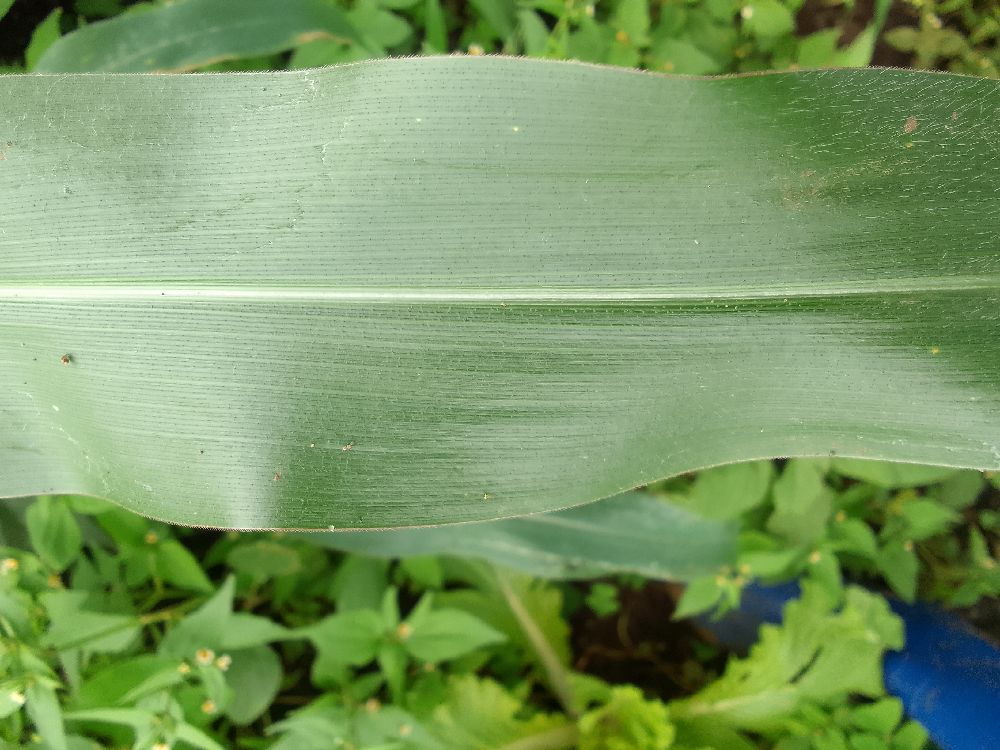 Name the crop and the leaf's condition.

maize, healthy
